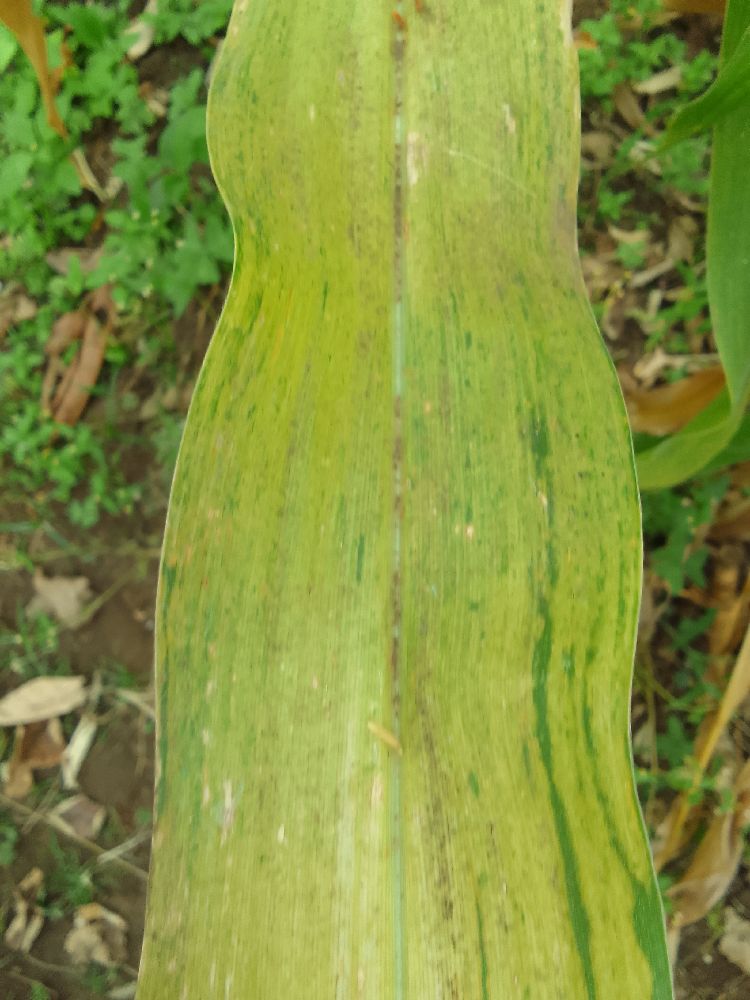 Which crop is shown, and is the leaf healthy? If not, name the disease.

maize, maize lethal necrosis
